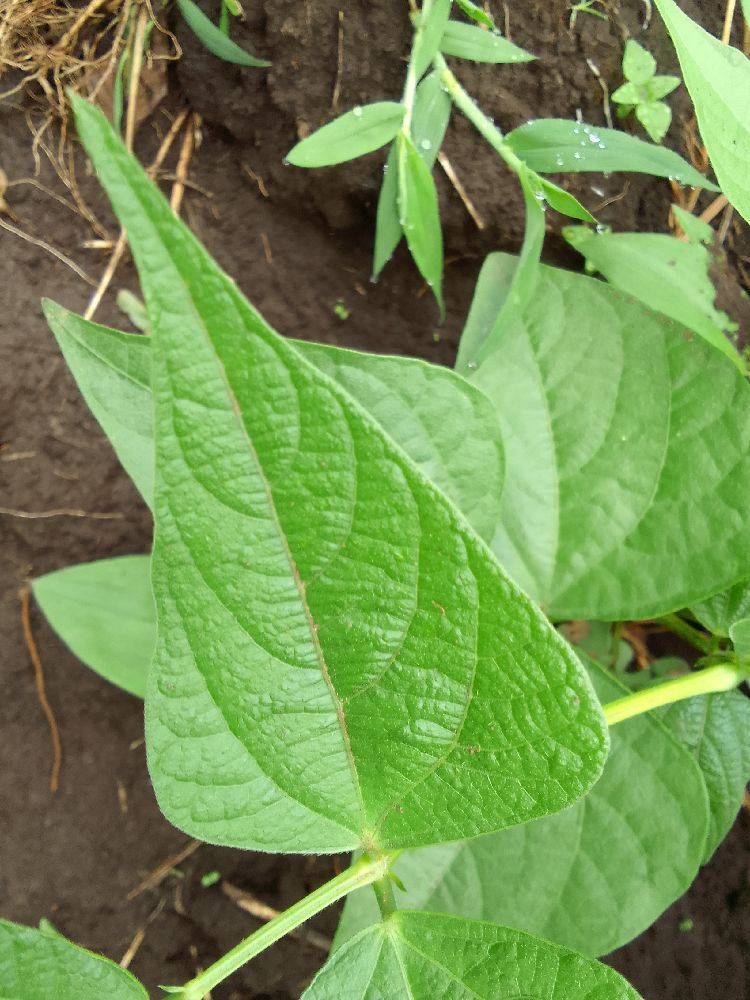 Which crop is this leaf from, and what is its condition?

common bean, healthy
